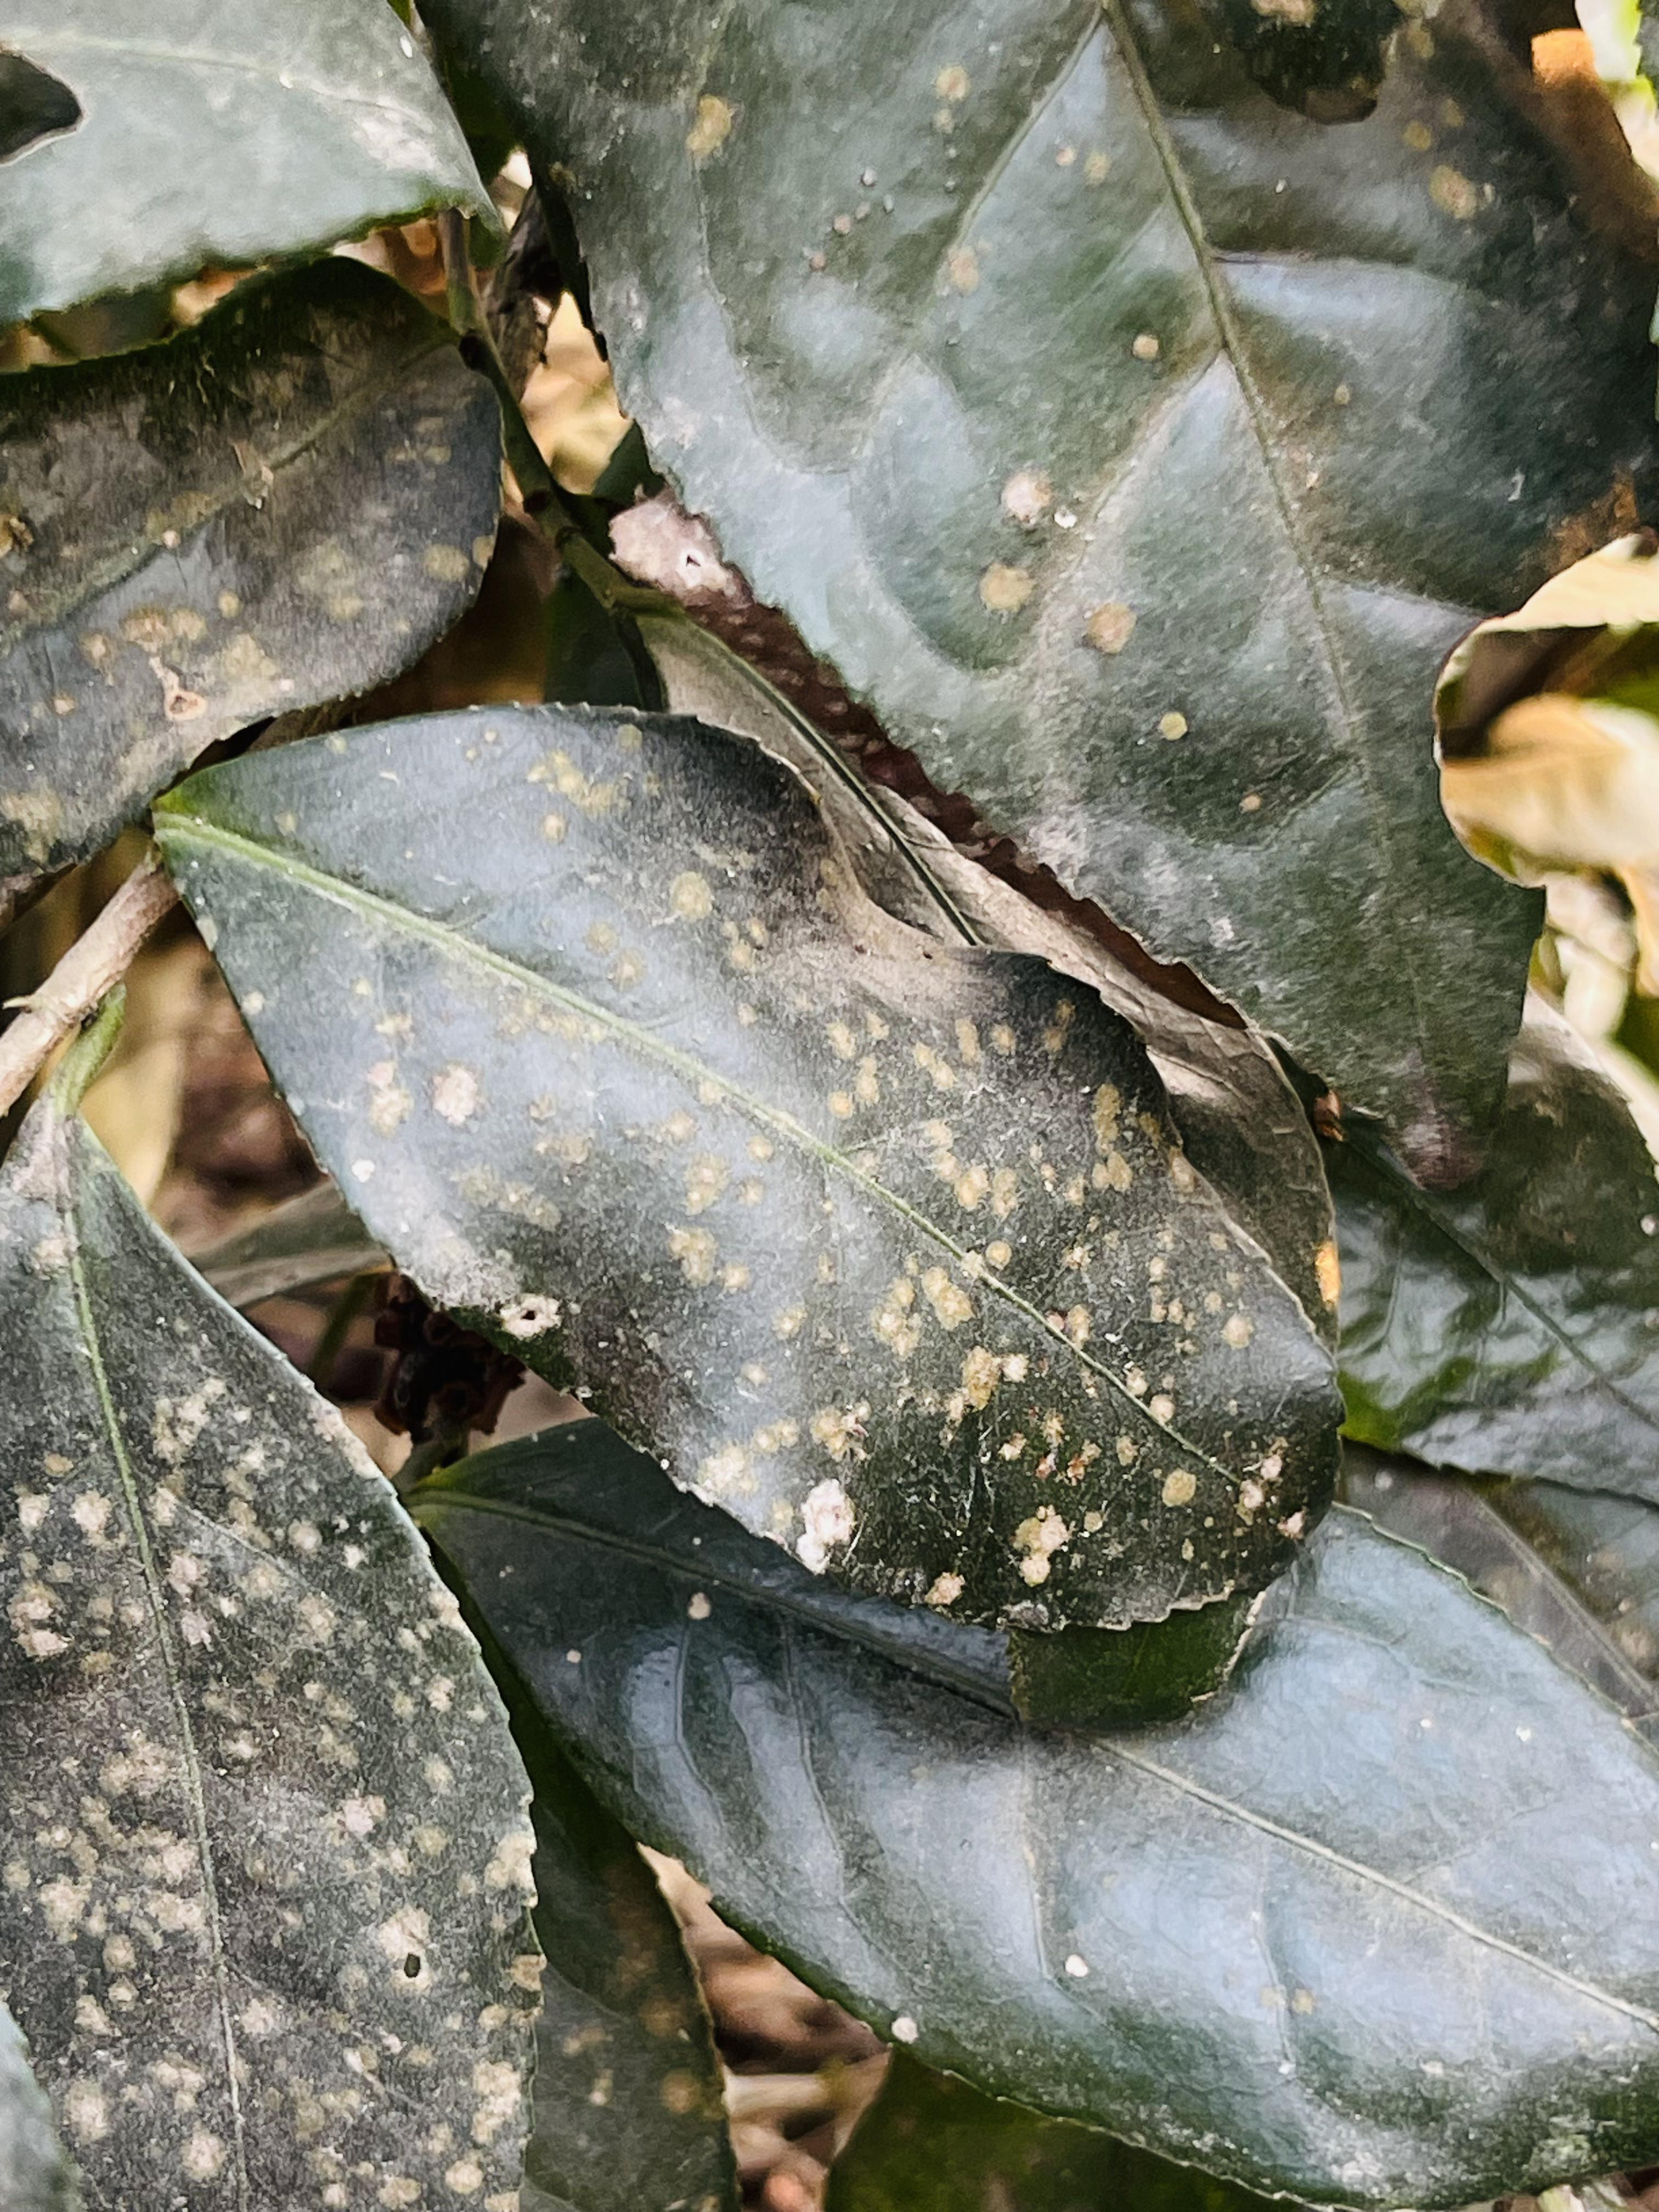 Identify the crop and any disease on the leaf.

tea, red rust
